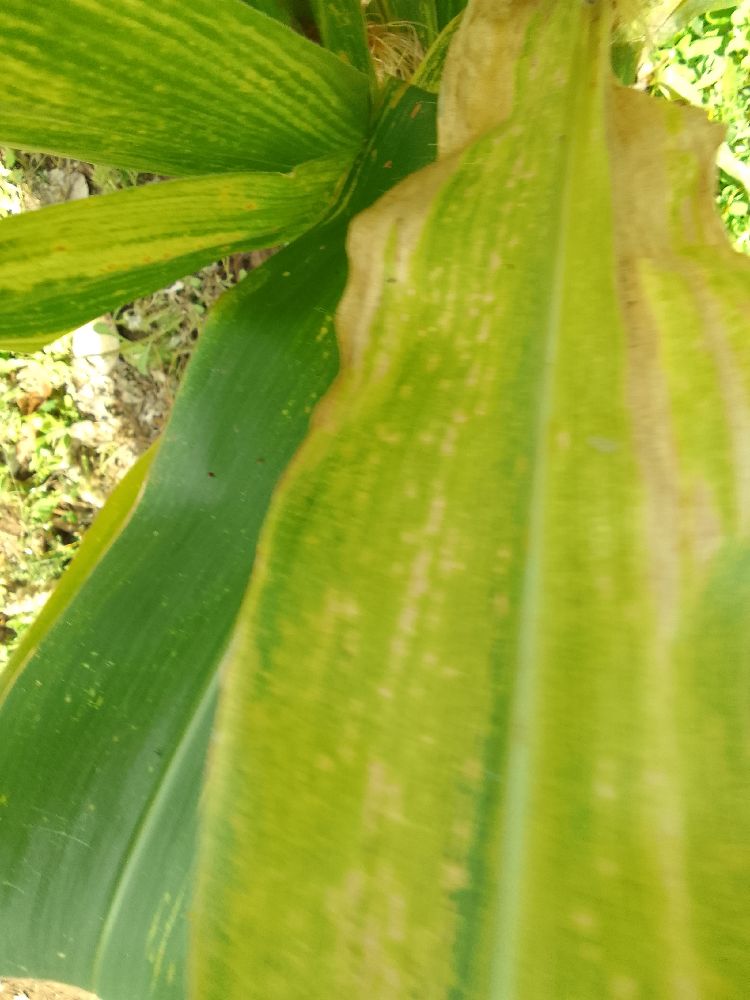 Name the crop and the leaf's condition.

maize, maize lethal necrosis
